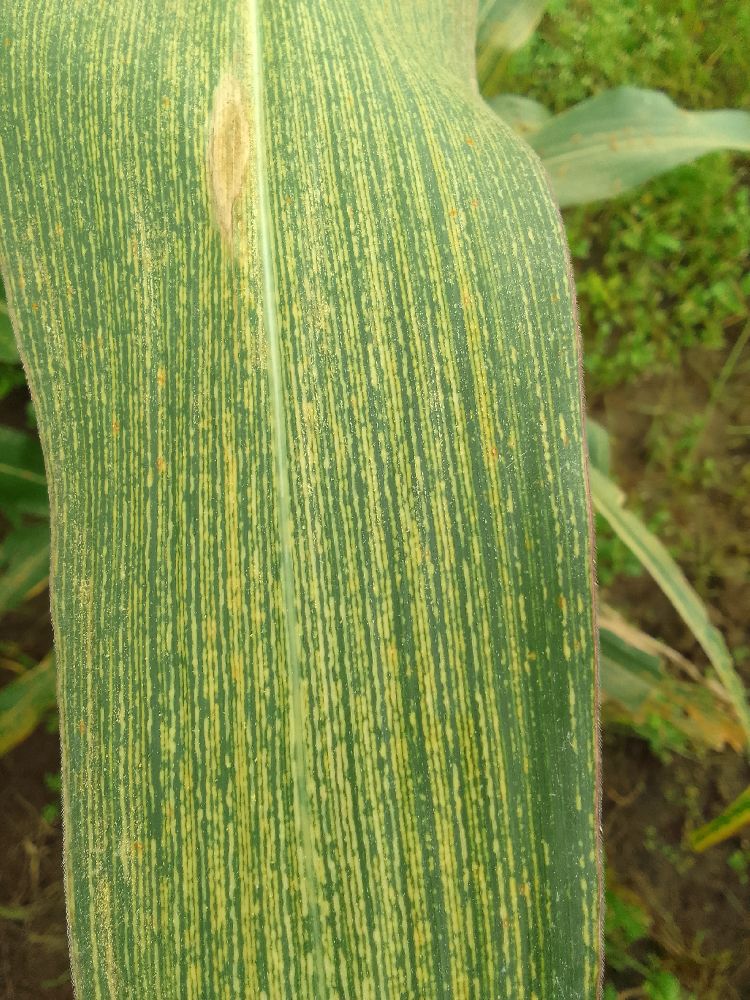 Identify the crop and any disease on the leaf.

maize, maize streak virus
